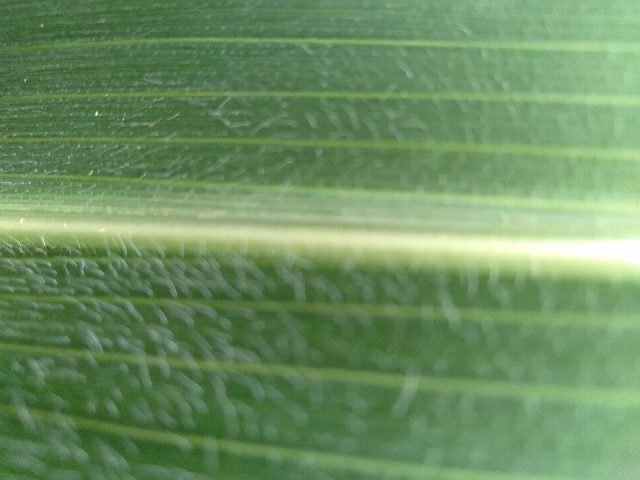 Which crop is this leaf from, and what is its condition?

maize, healthy
